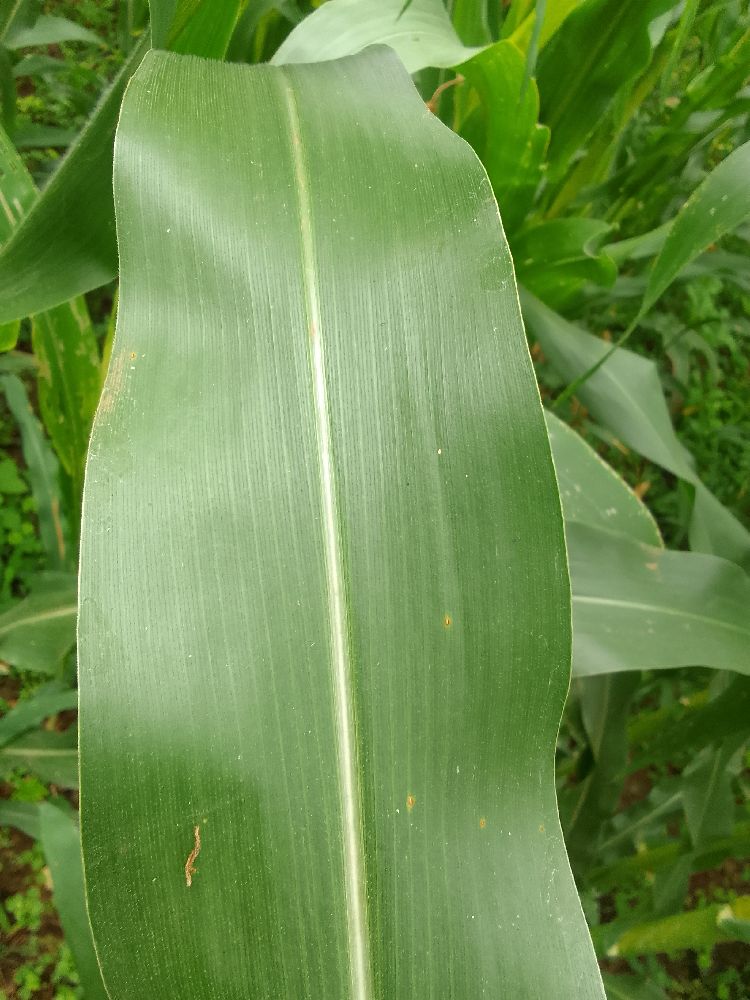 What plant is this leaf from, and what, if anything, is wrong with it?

maize, healthy
